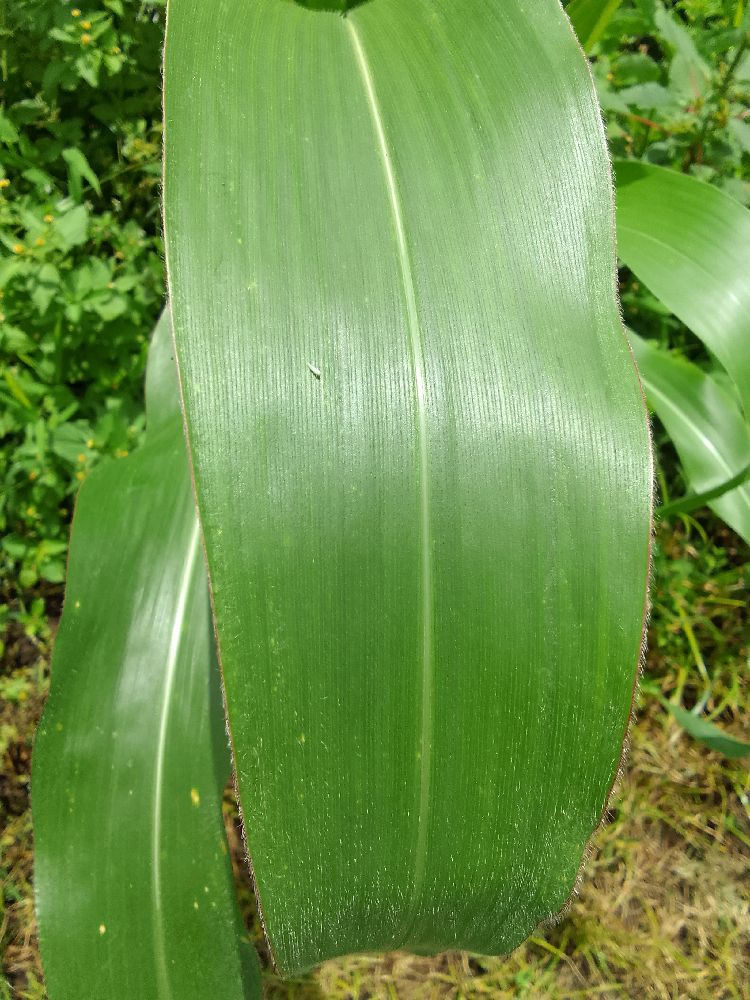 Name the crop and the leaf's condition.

maize, healthy
